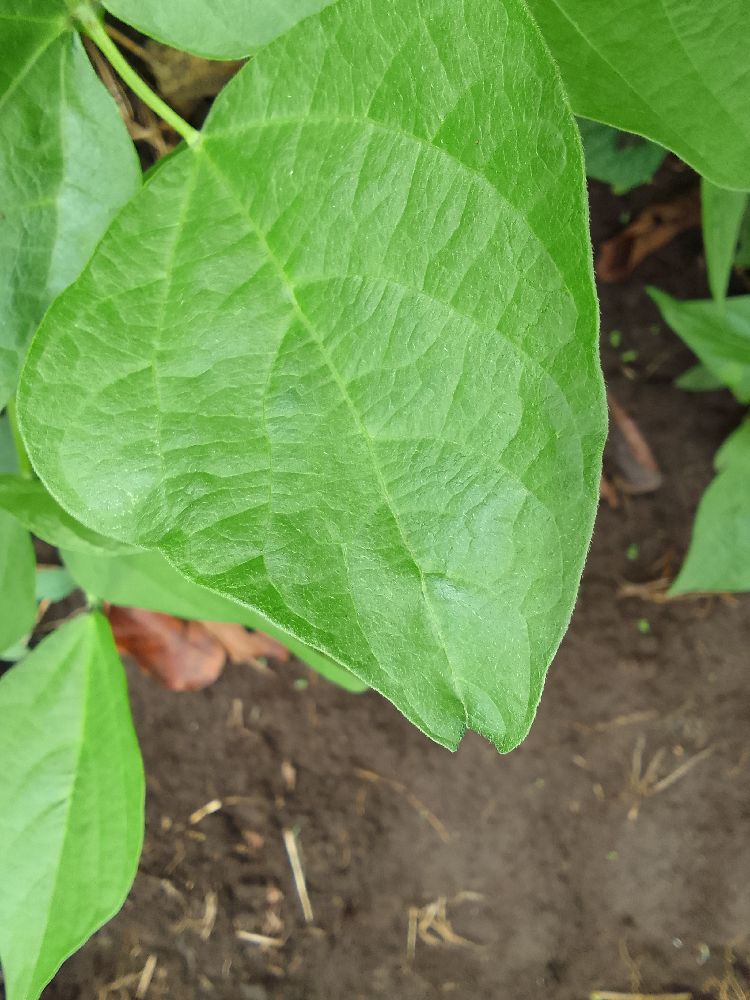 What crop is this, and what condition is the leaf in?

common bean, healthy
